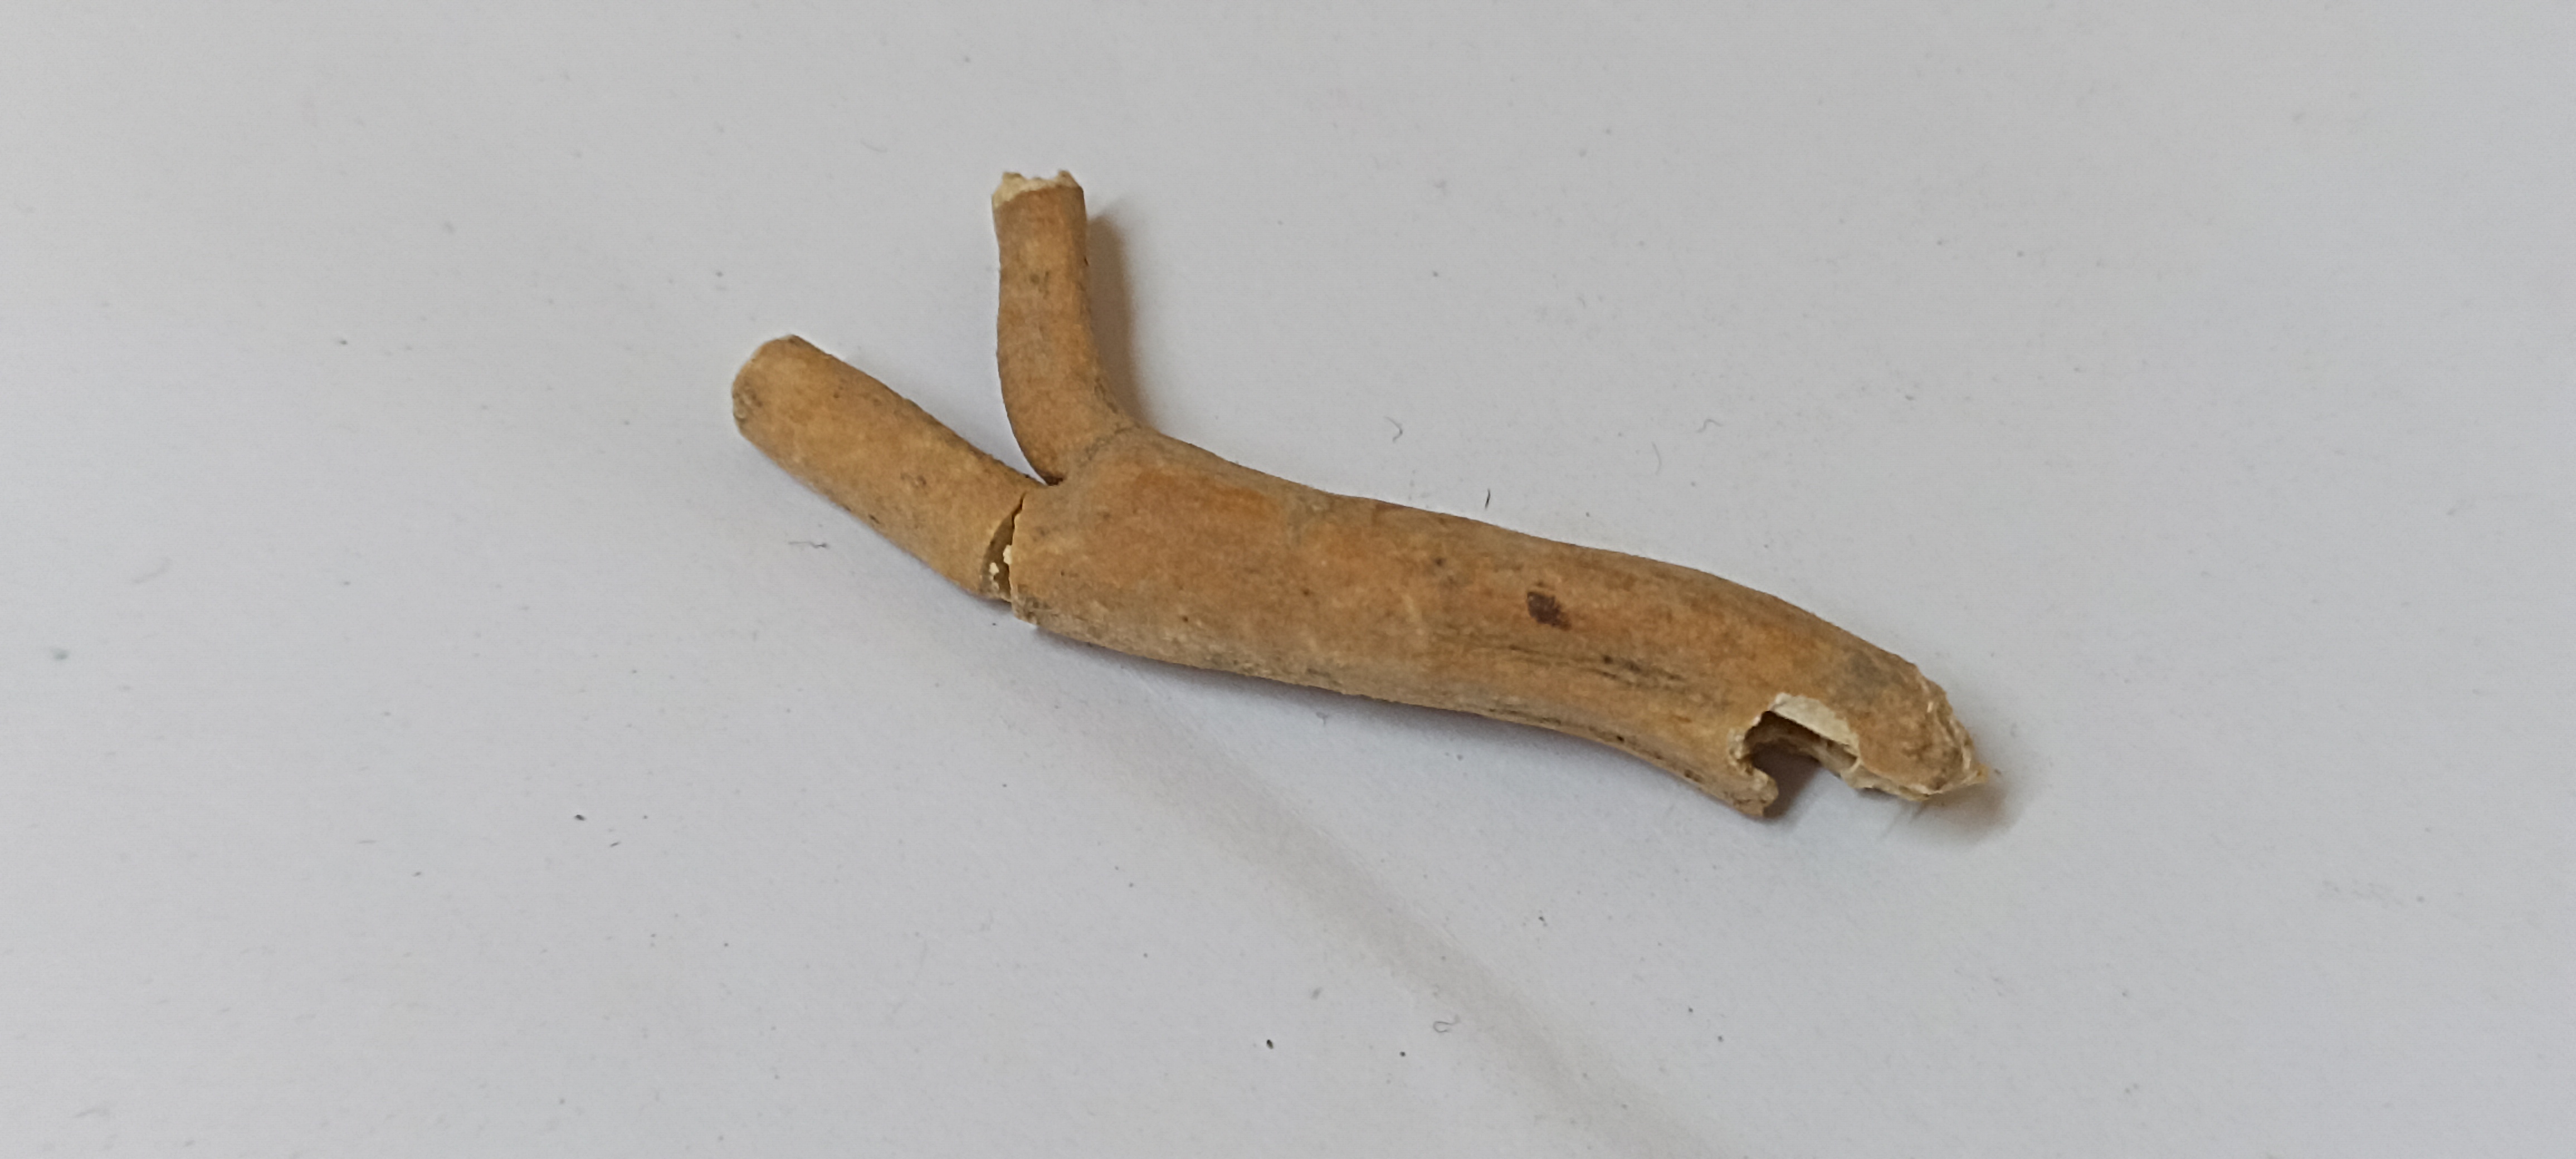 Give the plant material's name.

ashwagandha
